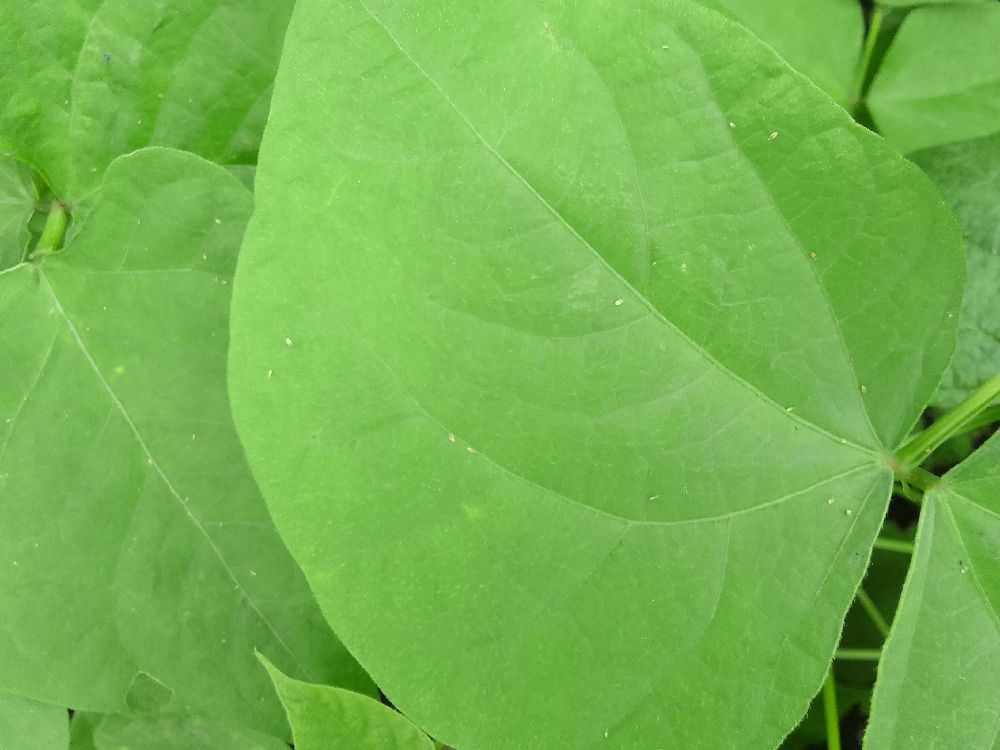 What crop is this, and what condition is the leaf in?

common bean, healthy
